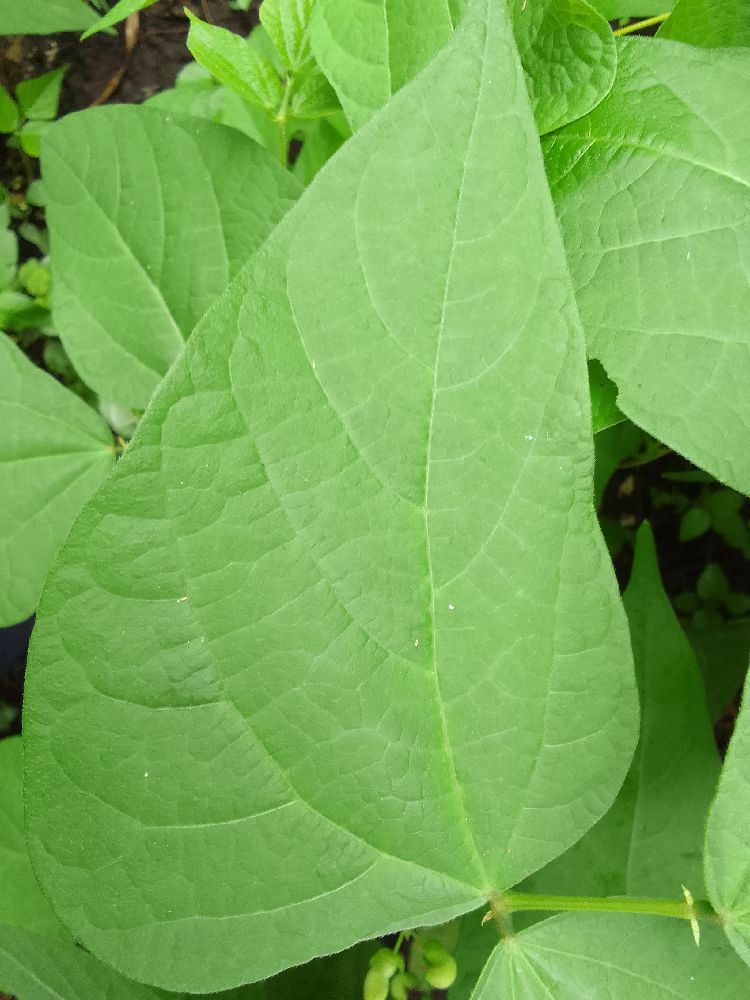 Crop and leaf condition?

common bean, healthy
